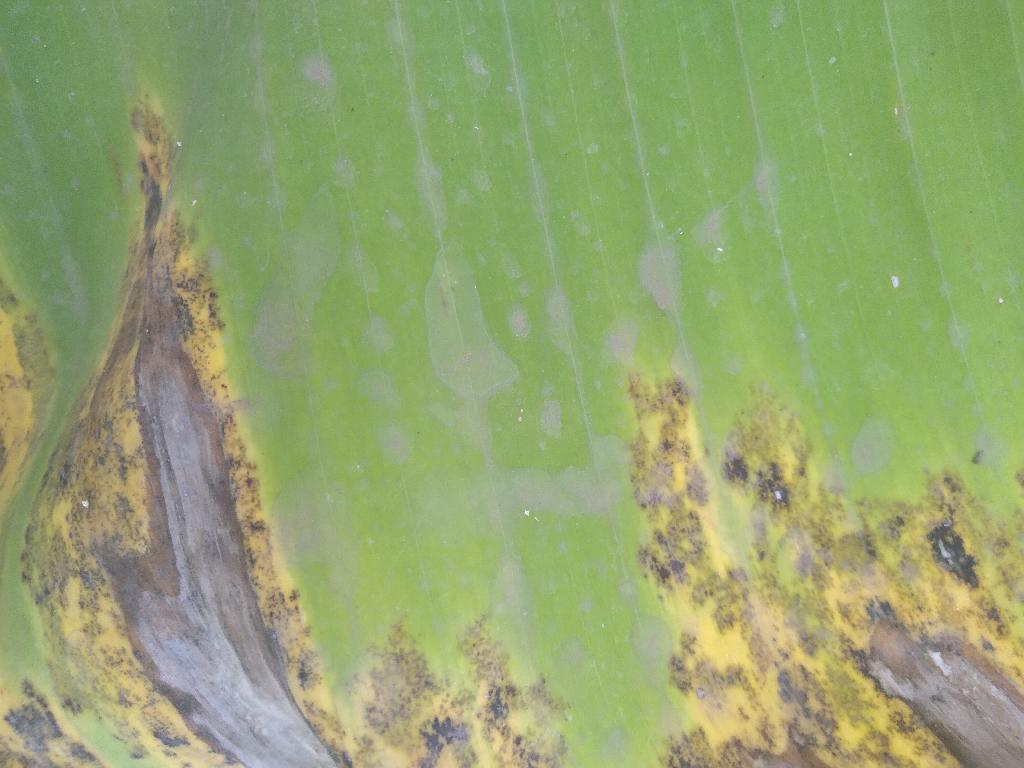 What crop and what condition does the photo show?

banana, black sigatoka
